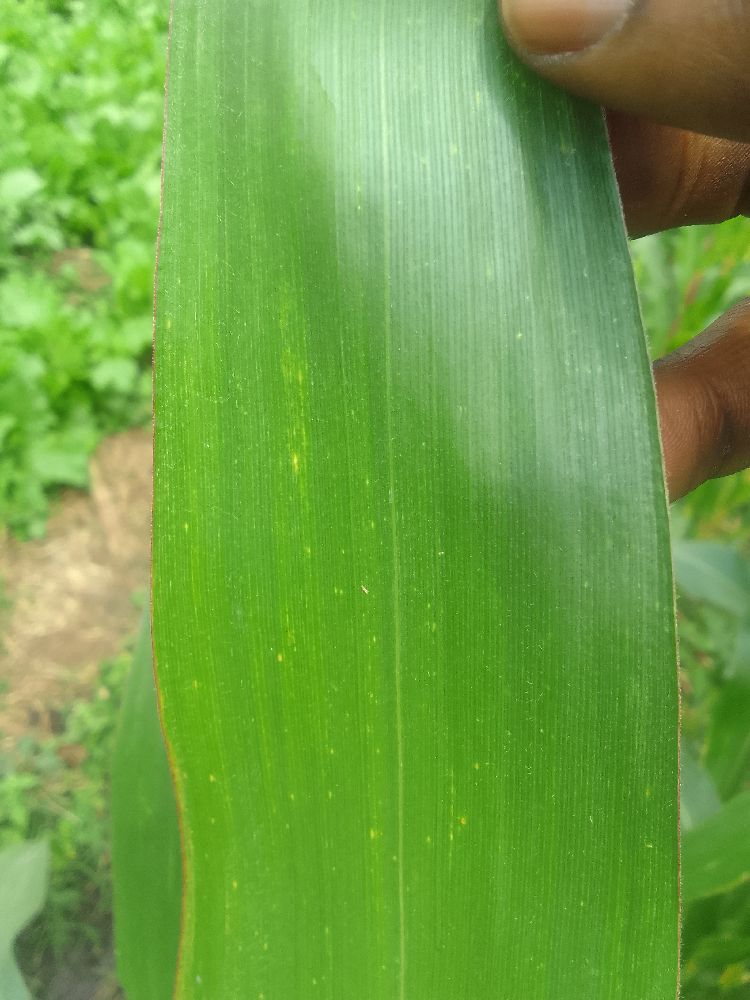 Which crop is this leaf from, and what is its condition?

maize, healthy
